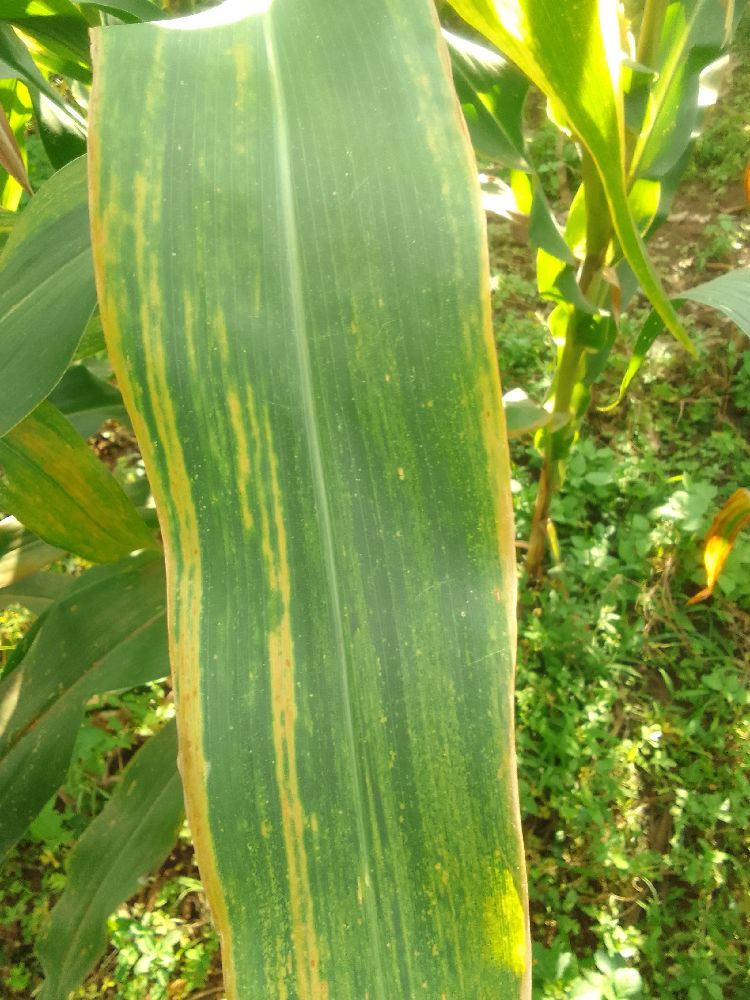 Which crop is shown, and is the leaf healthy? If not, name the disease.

maize, maize lethal necrosis
